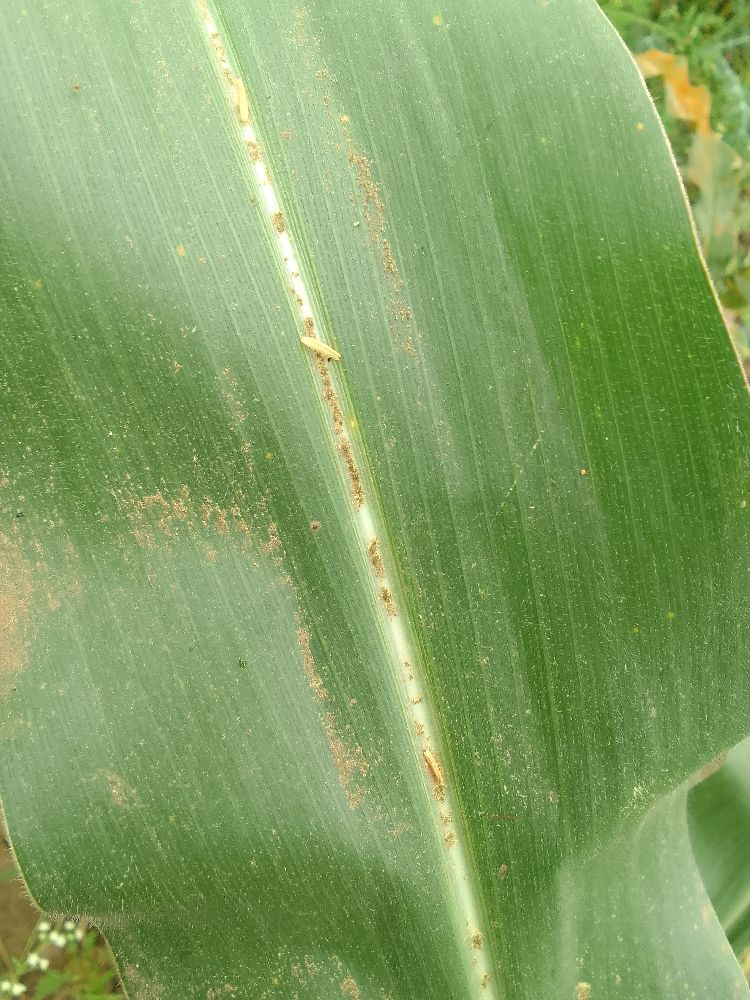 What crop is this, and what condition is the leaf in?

maize, healthy
